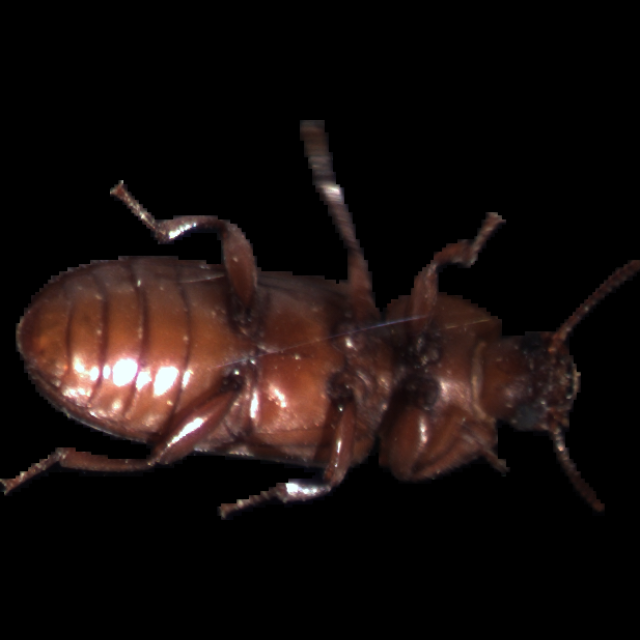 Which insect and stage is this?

mealworm beetle
